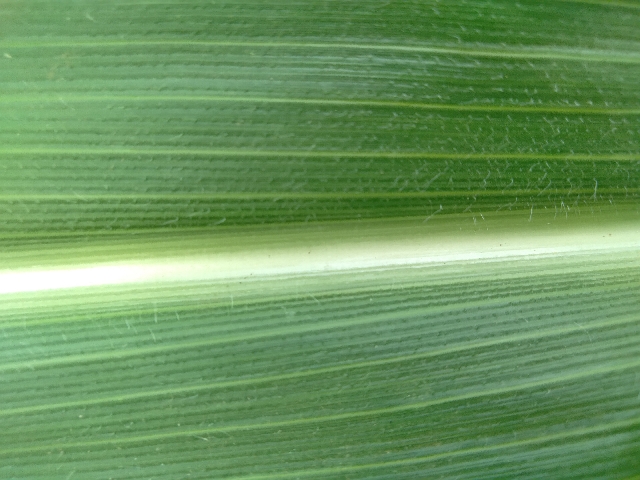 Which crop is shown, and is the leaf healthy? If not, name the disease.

maize, healthy
